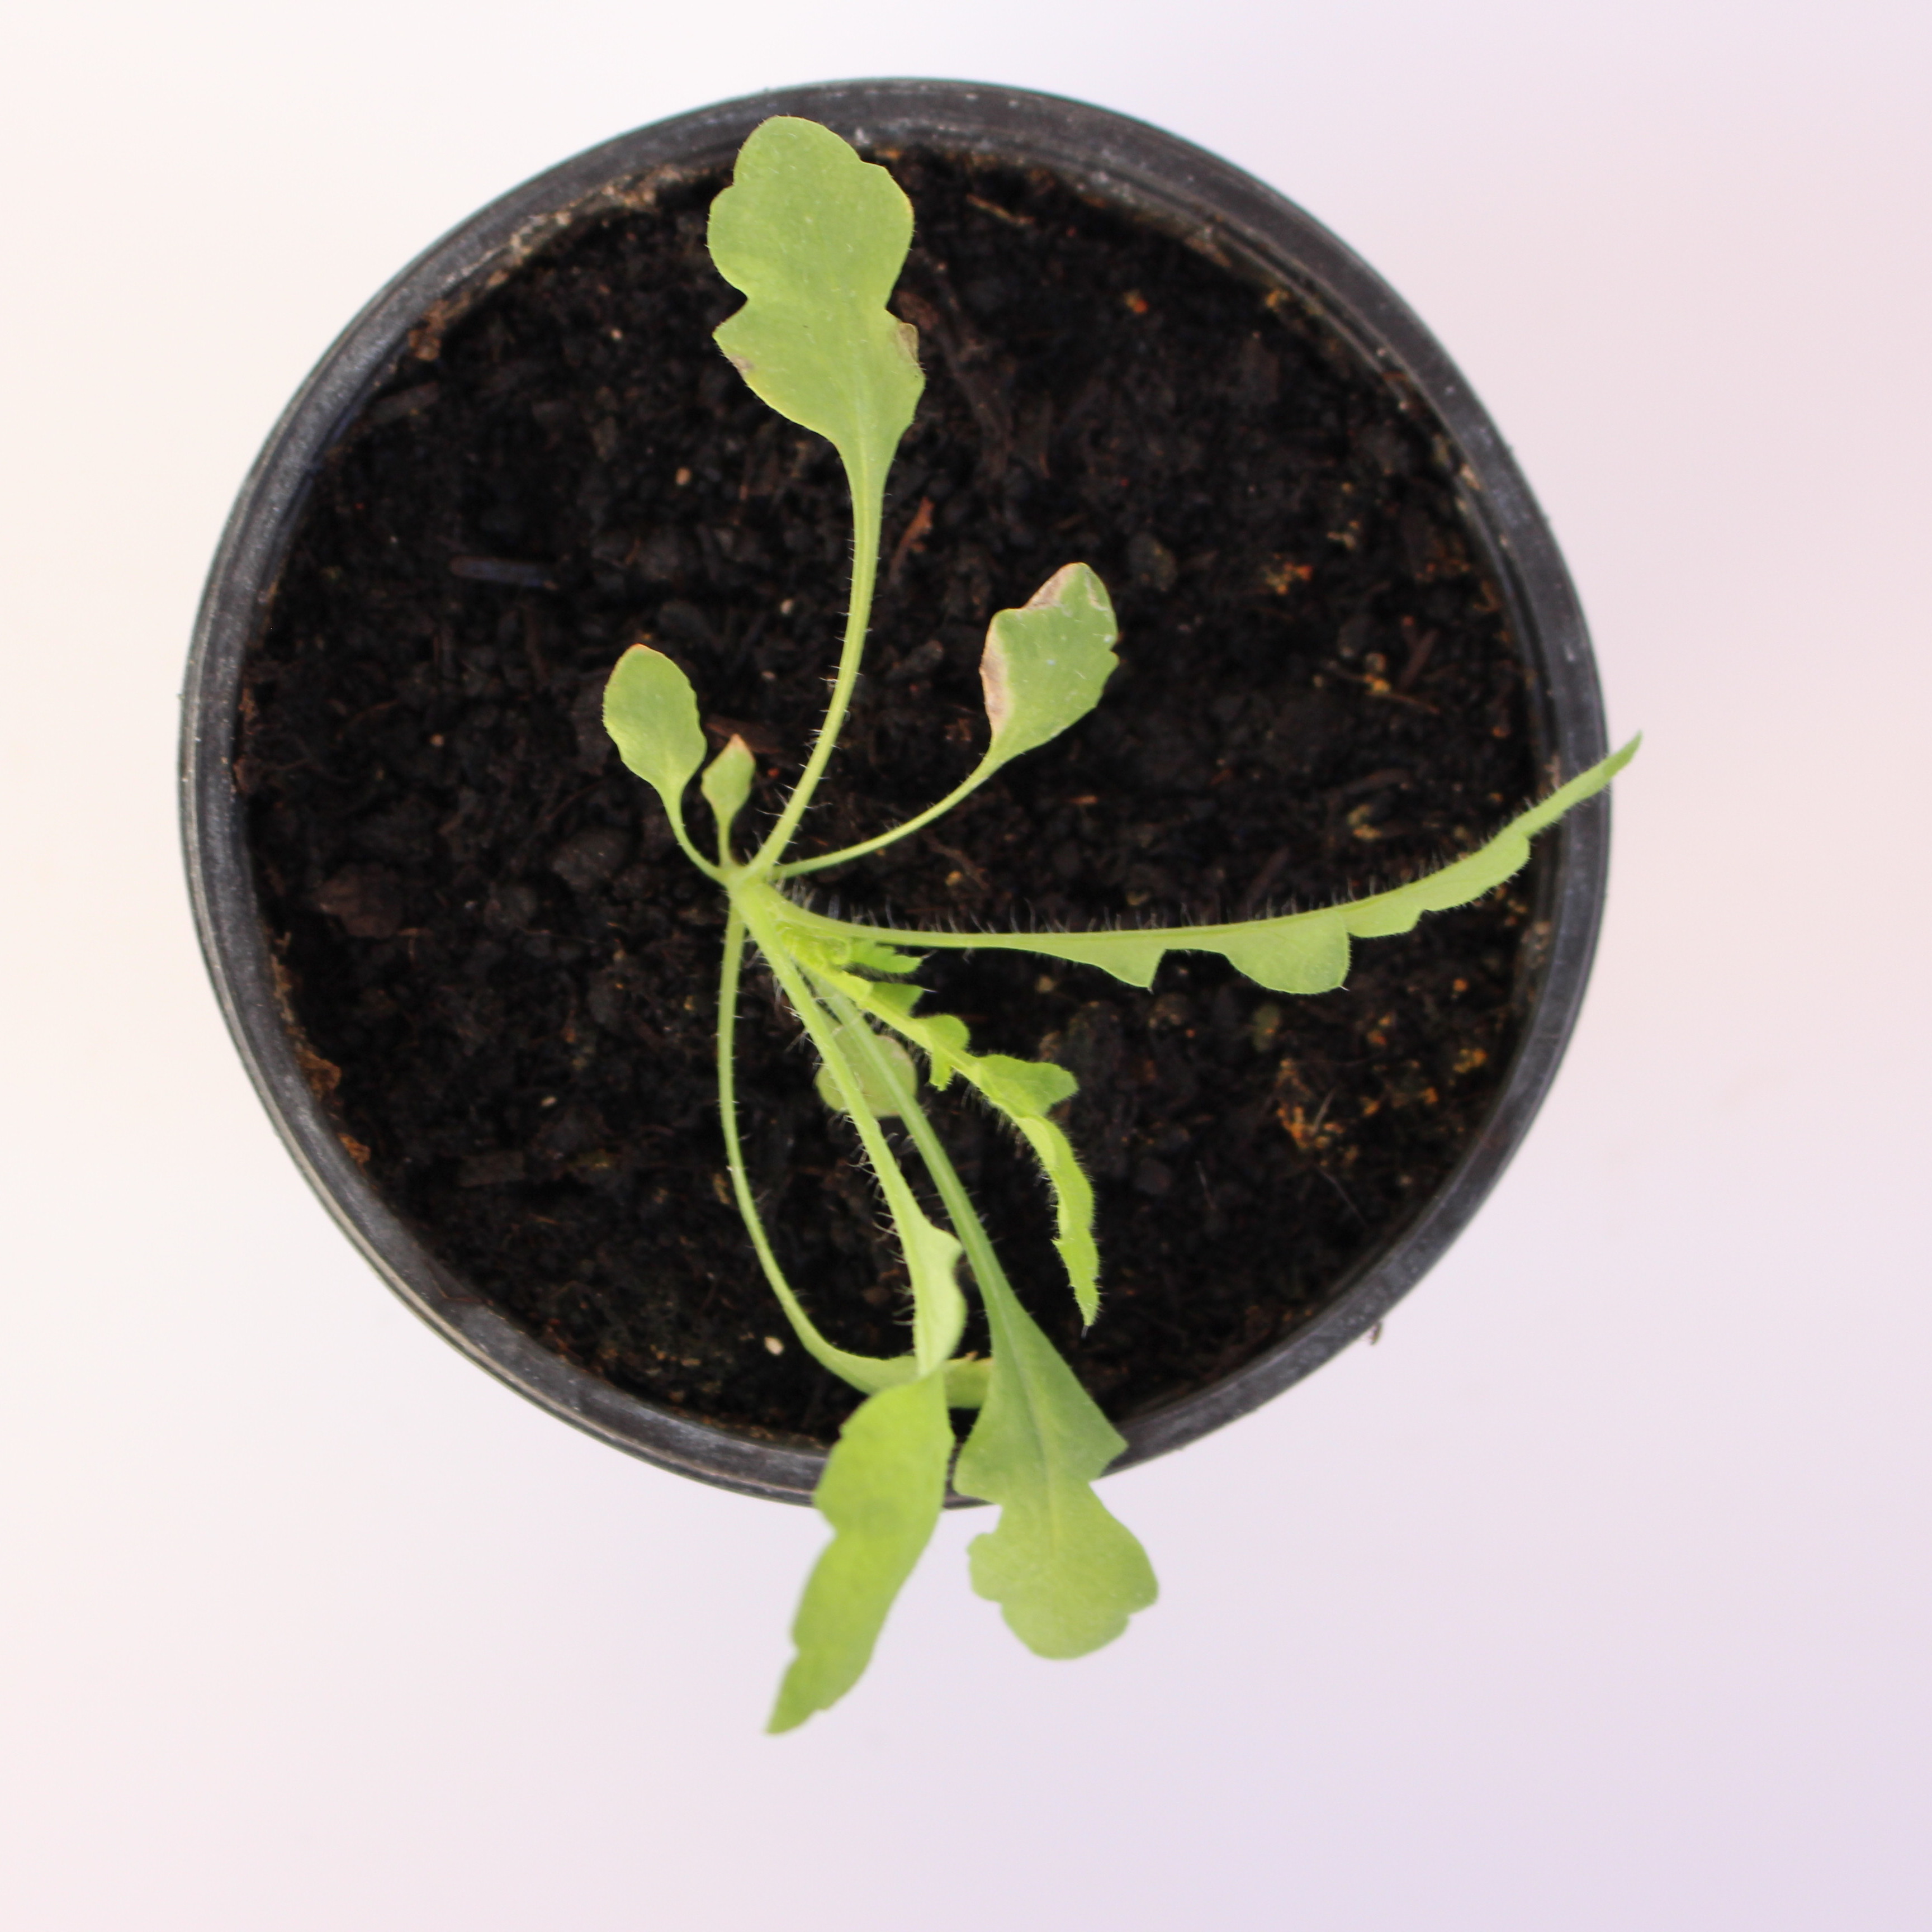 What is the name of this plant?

Papaver rhoeas
